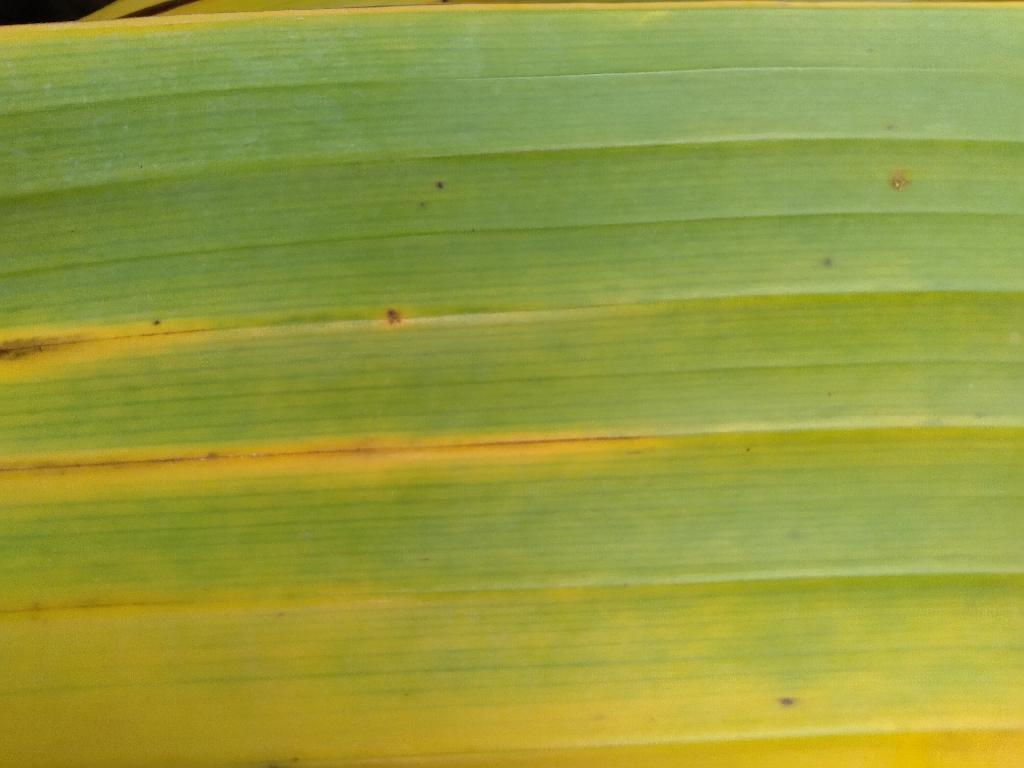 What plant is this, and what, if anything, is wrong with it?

banana, fusarium wilt race 1
